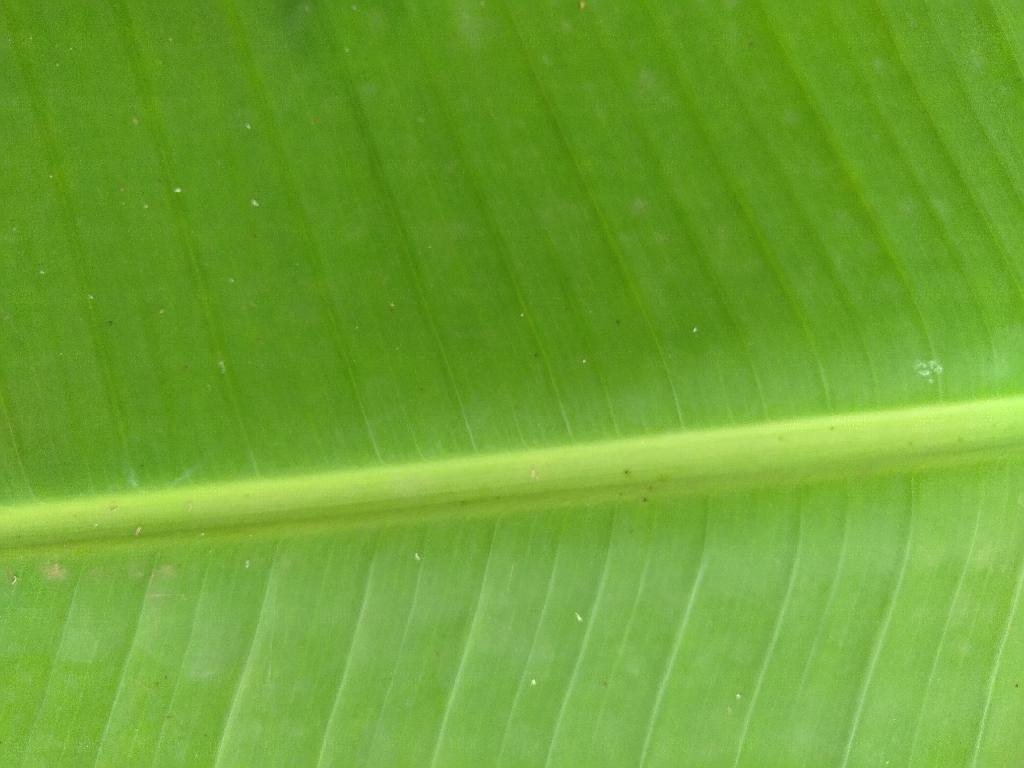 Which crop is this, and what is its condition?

banana, healthy
